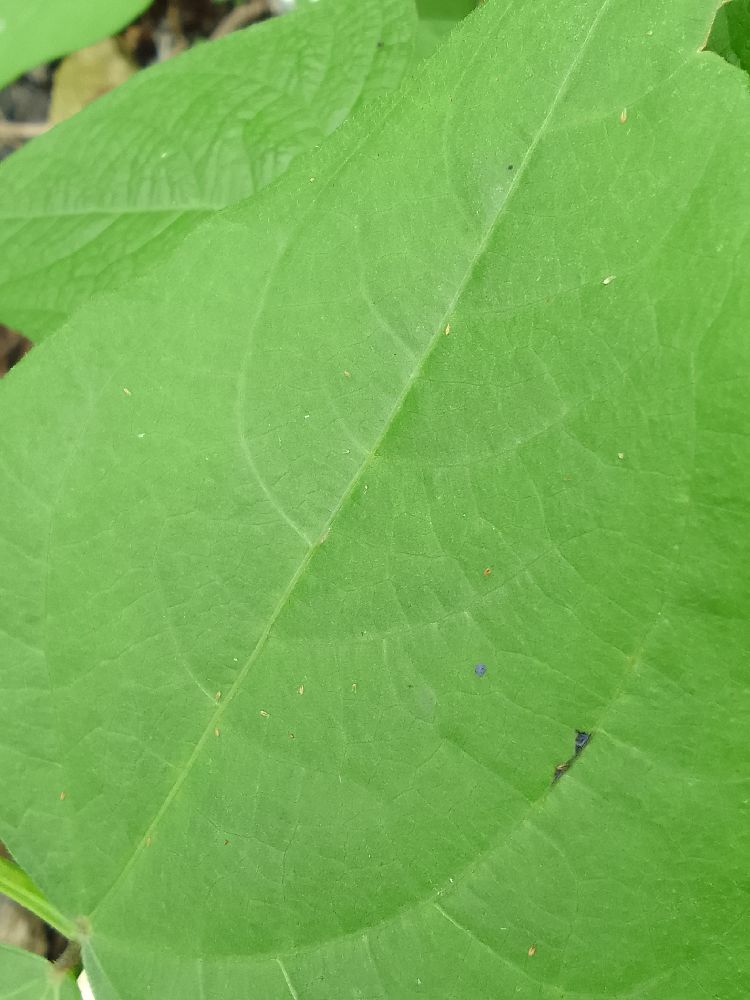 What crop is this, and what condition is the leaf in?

common bean, healthy
